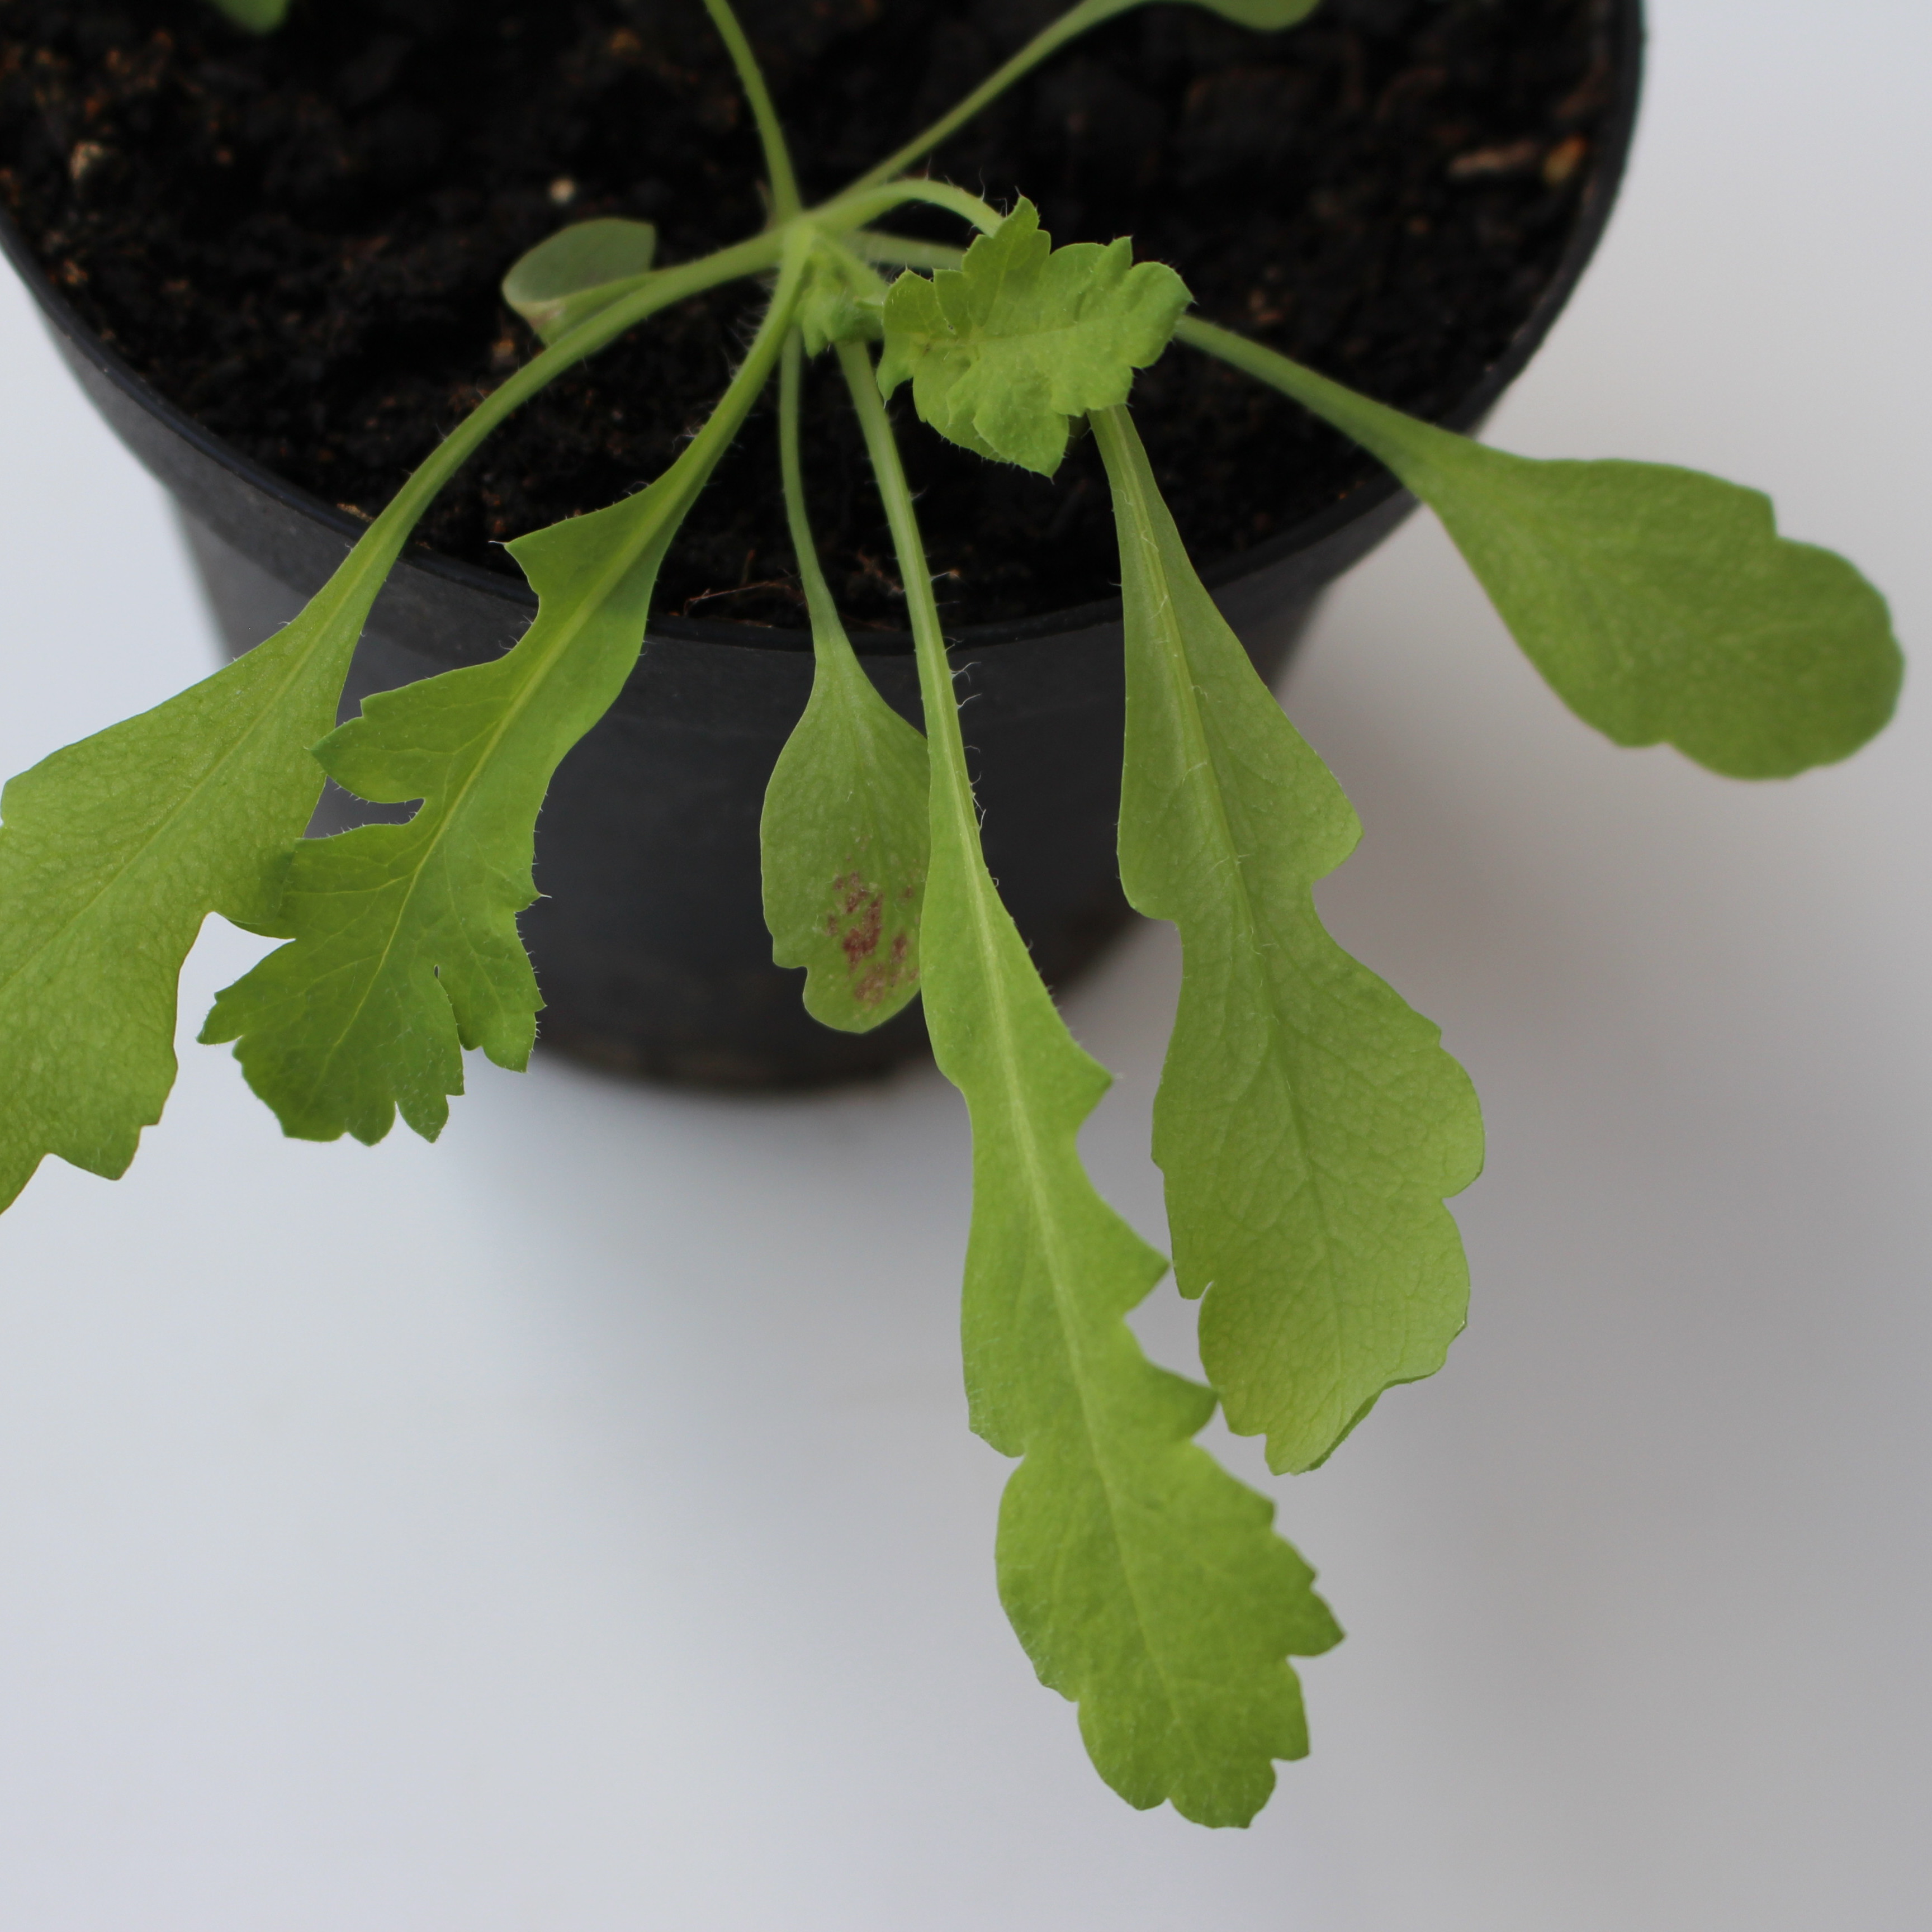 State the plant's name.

Papaver rhoeas
